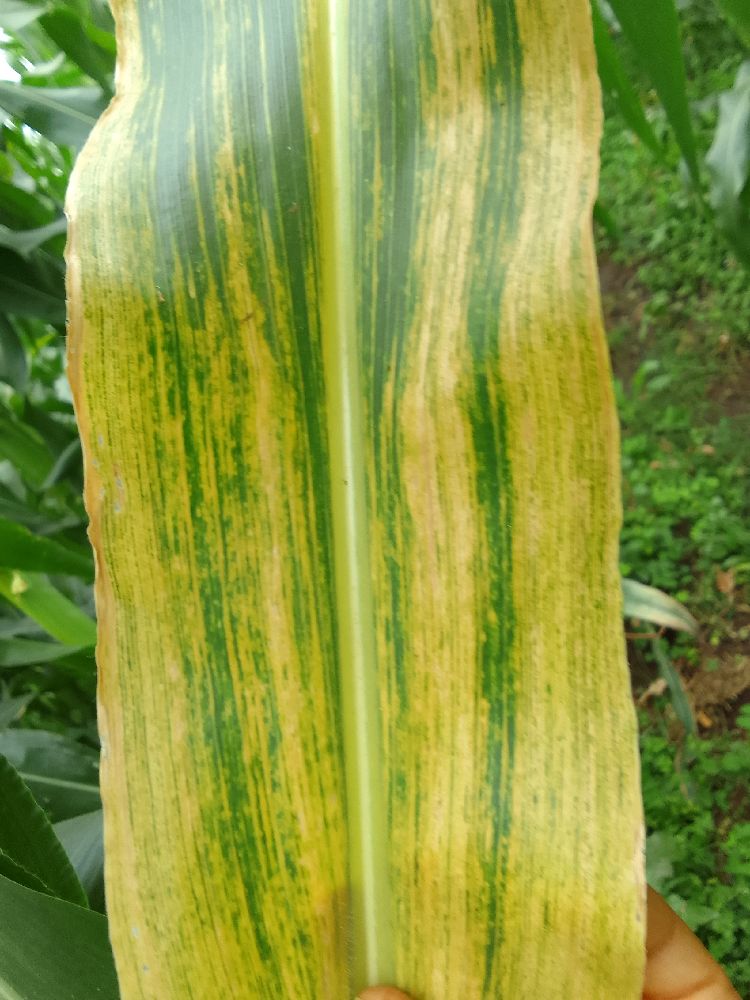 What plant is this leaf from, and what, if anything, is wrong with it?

maize, maize lethal necrosis
